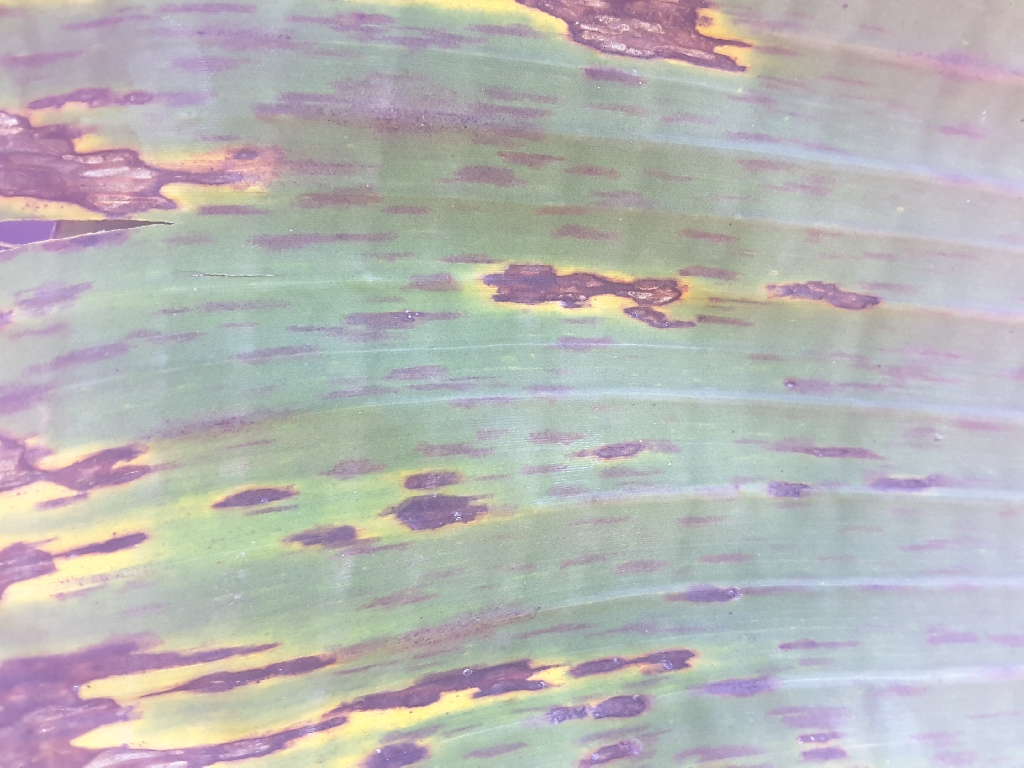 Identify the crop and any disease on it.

banana, black sigatoka
